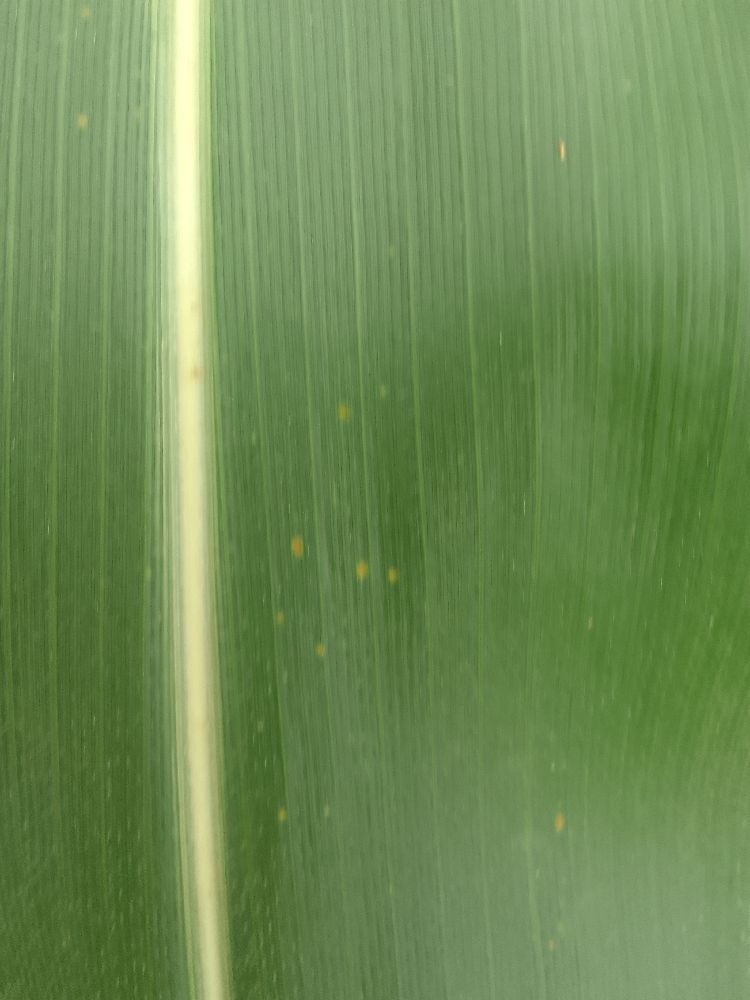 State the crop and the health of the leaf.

maize, healthy
